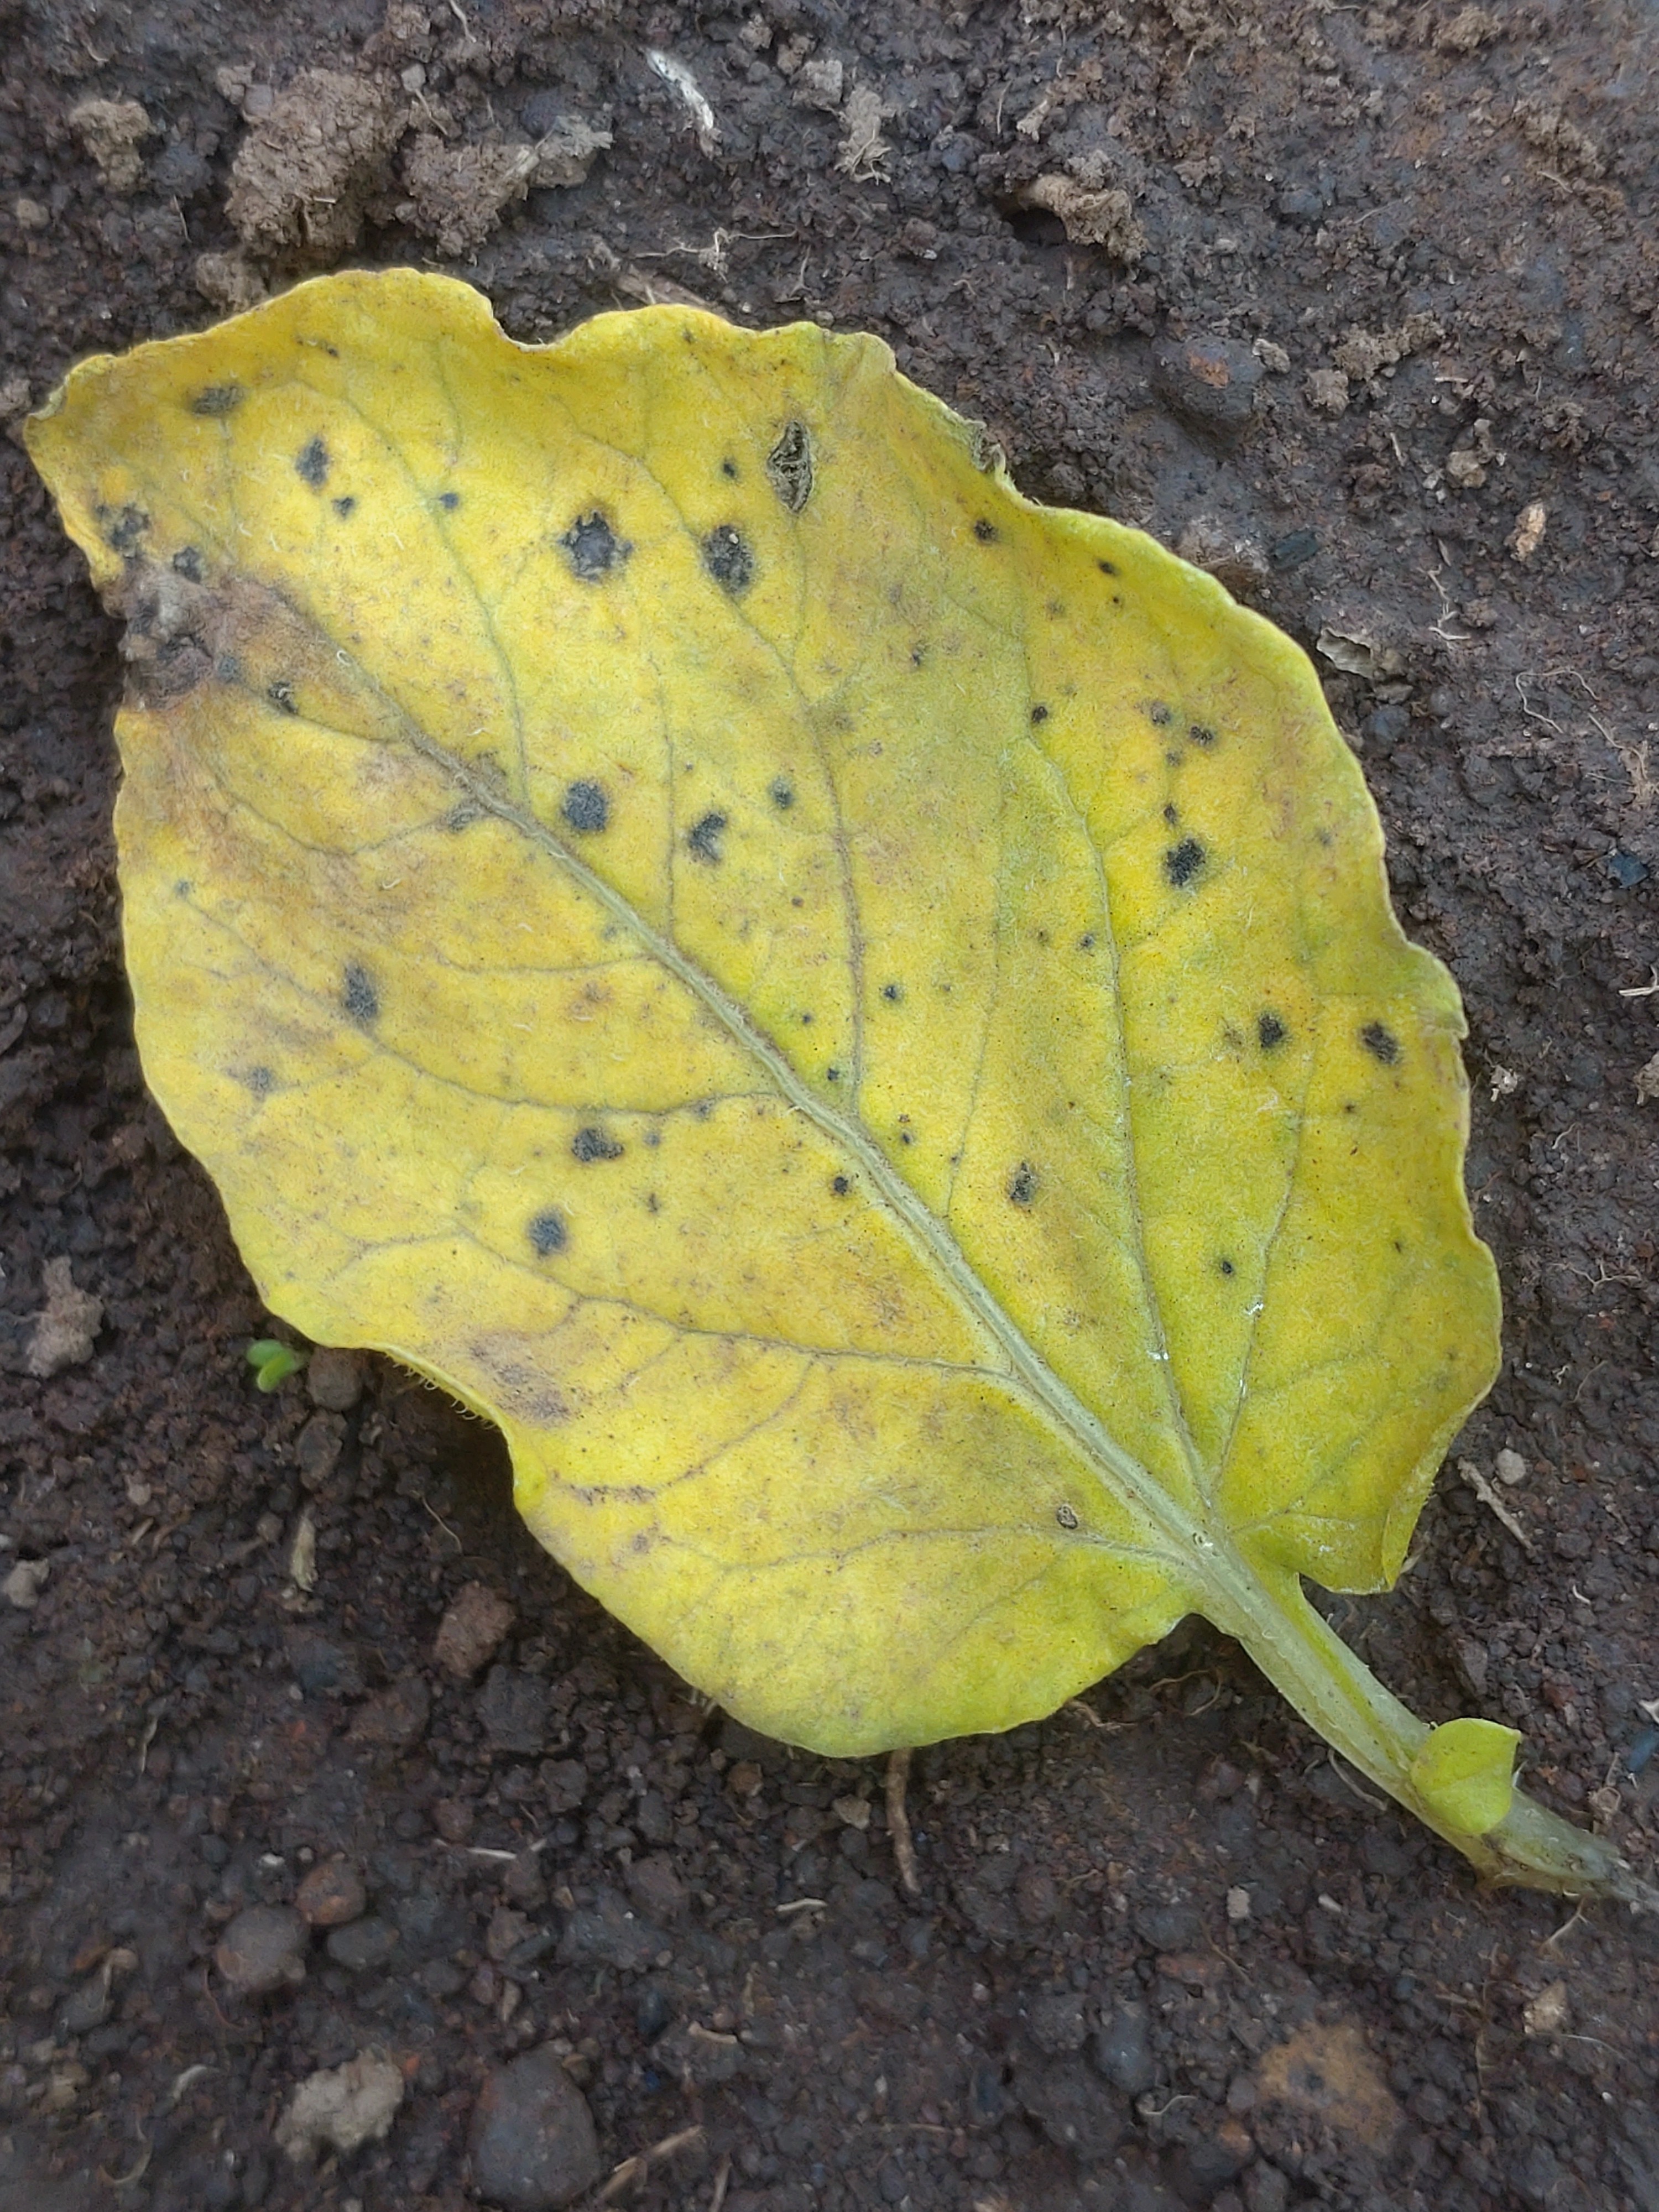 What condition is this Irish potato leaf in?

late blight
